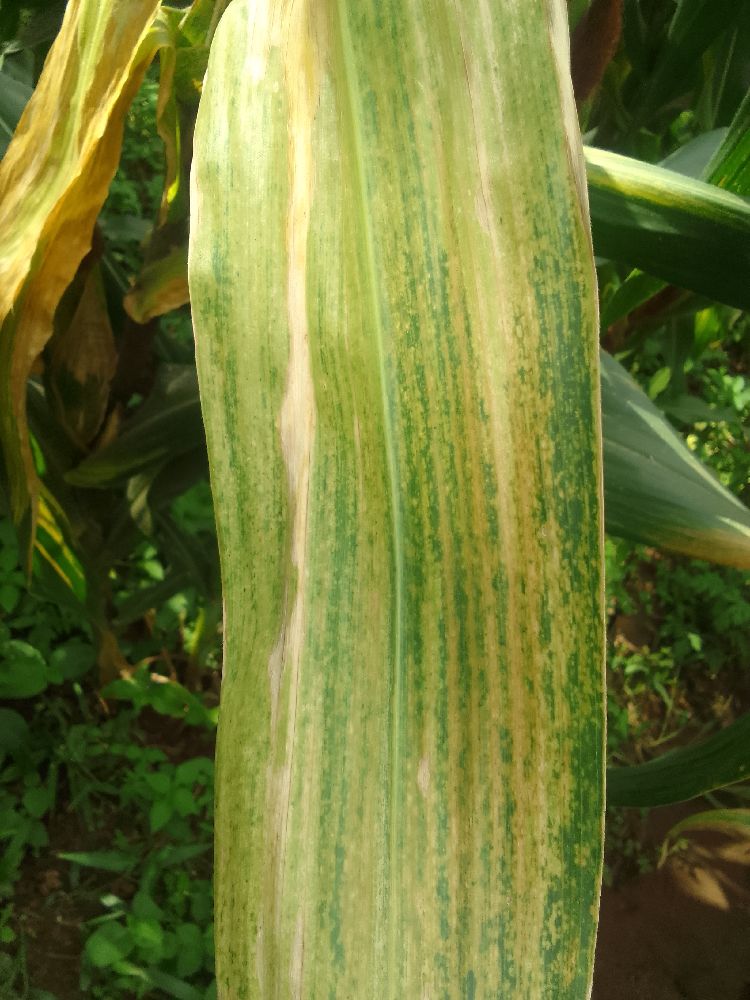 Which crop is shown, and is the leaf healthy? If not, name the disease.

maize, maize lethal necrosis
